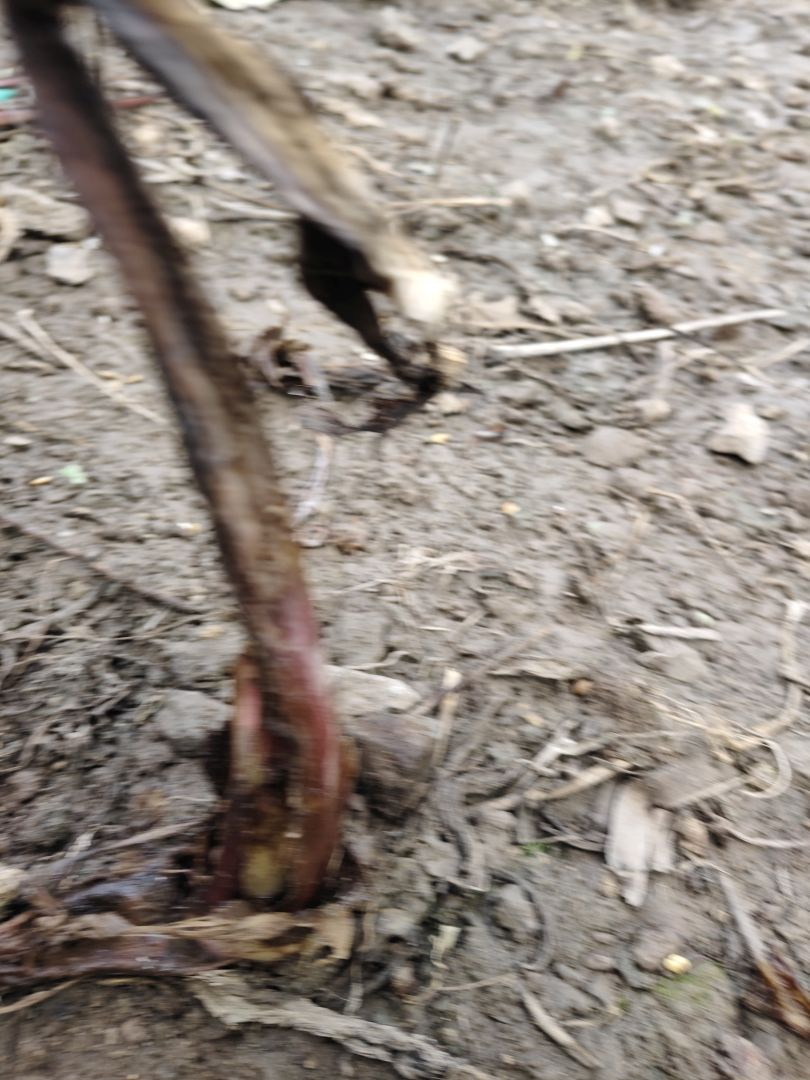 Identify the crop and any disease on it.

taro, root rot
